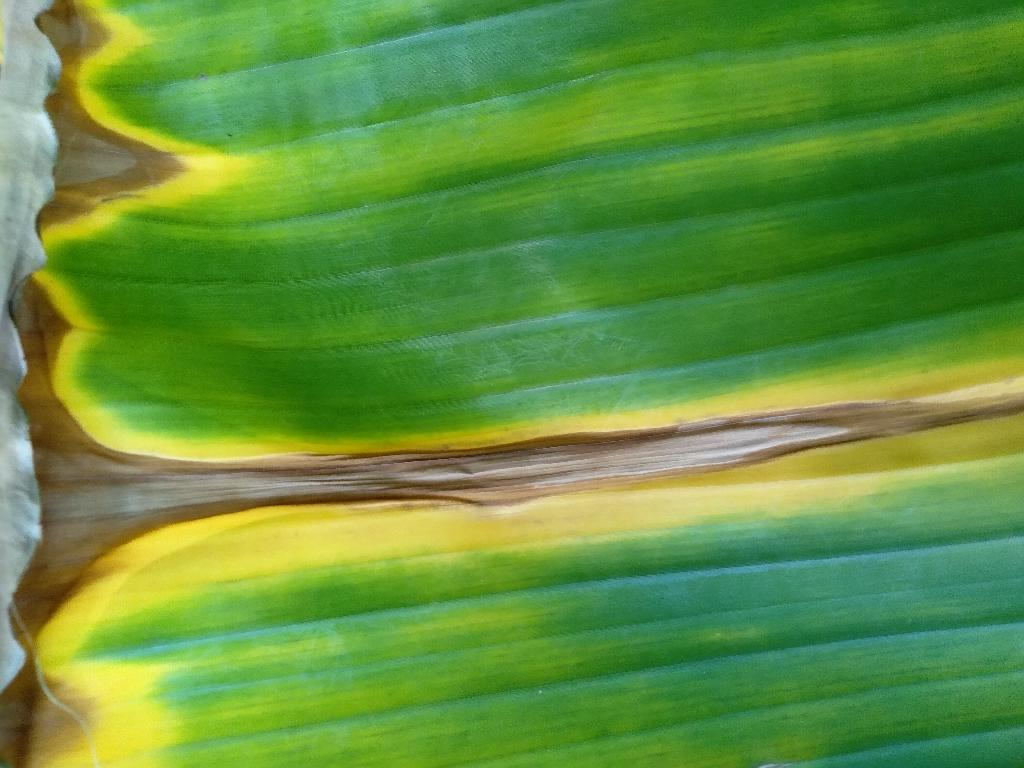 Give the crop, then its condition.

banana, fusarium wilt race 1
